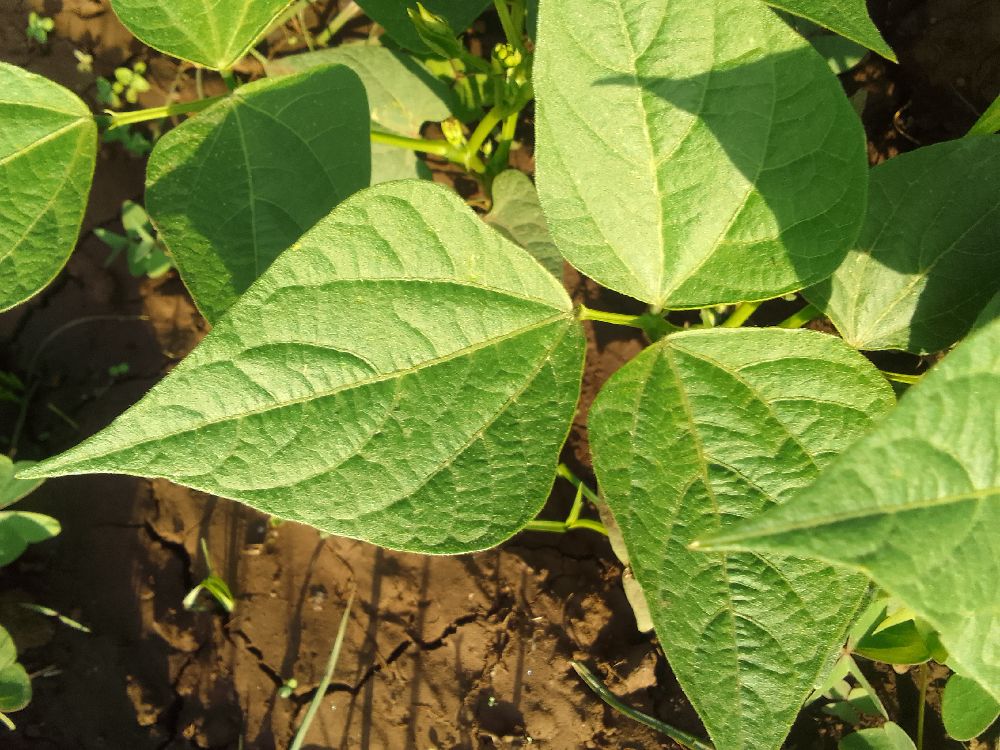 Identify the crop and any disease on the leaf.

common bean, healthy
